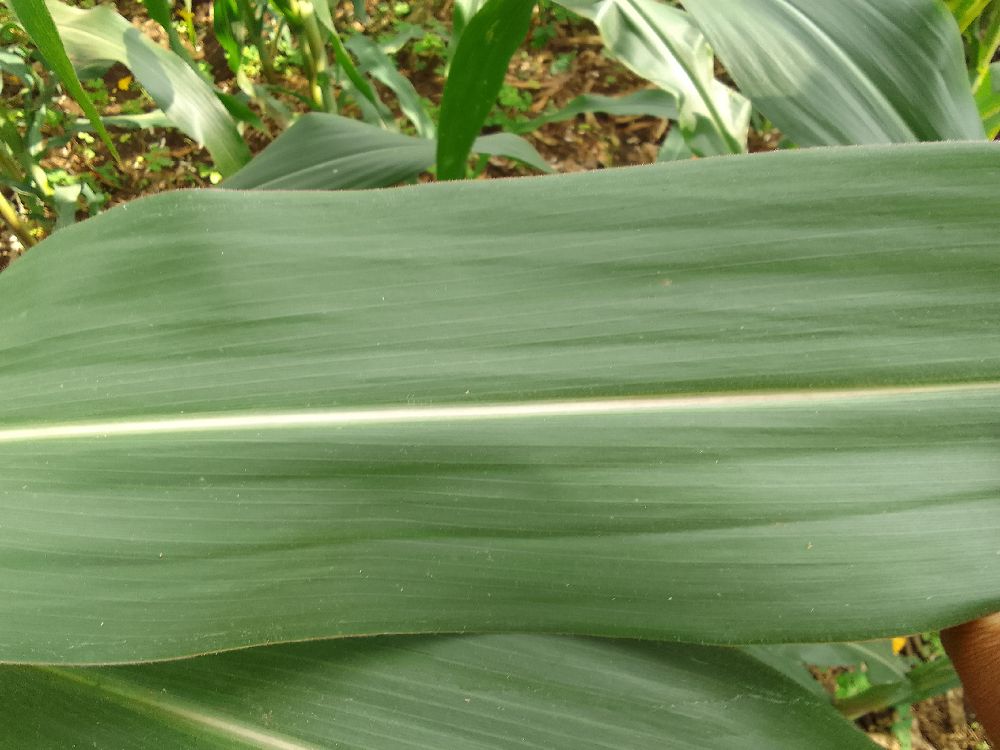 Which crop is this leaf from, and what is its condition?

maize, healthy
